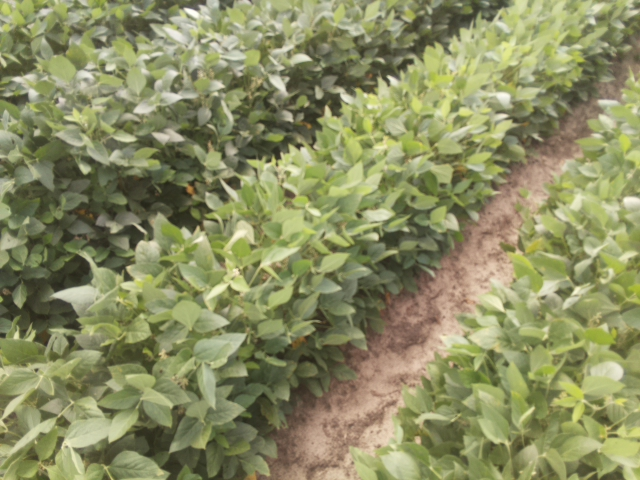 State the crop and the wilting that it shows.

soybean, leaves with no wilting
